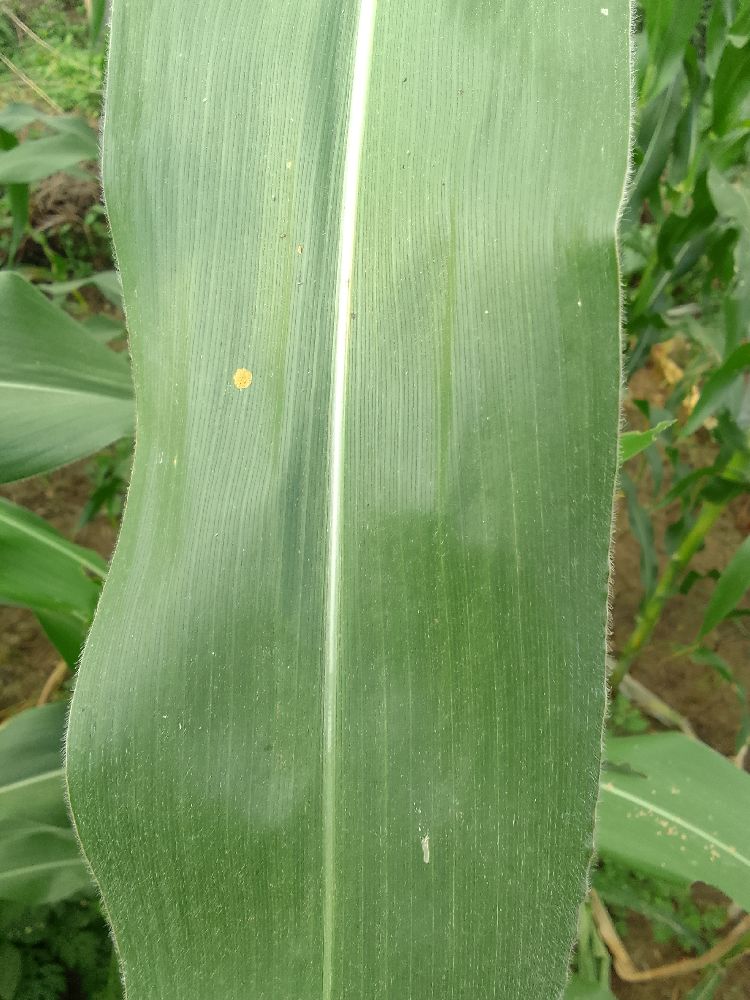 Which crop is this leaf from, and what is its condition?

maize, healthy
